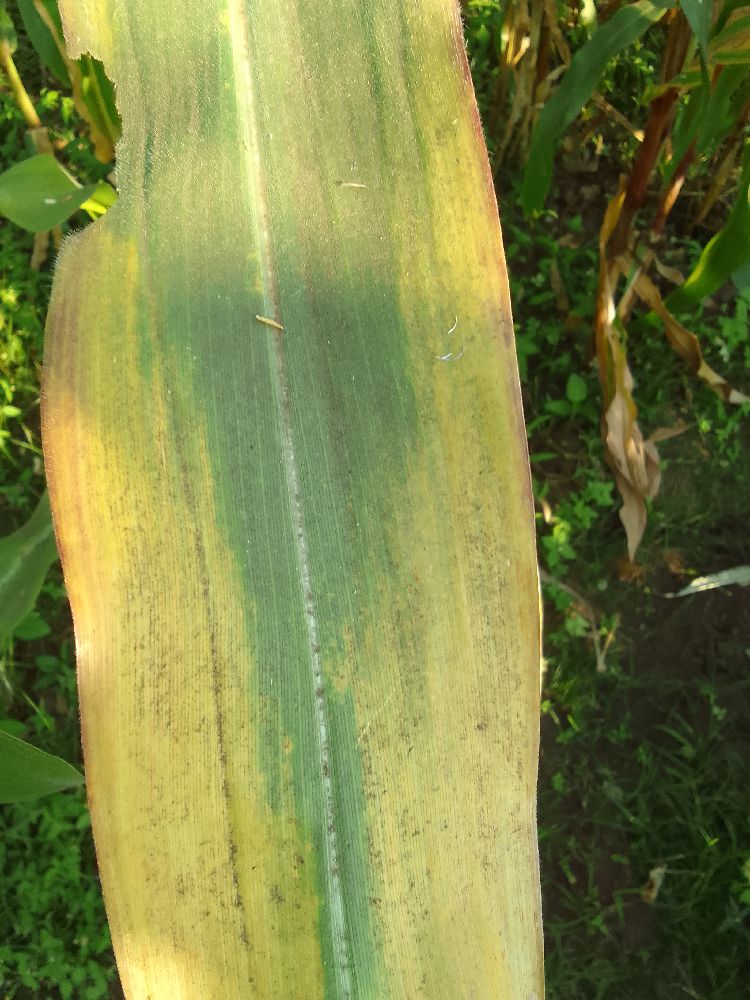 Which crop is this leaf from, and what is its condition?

maize, maize lethal necrosis
